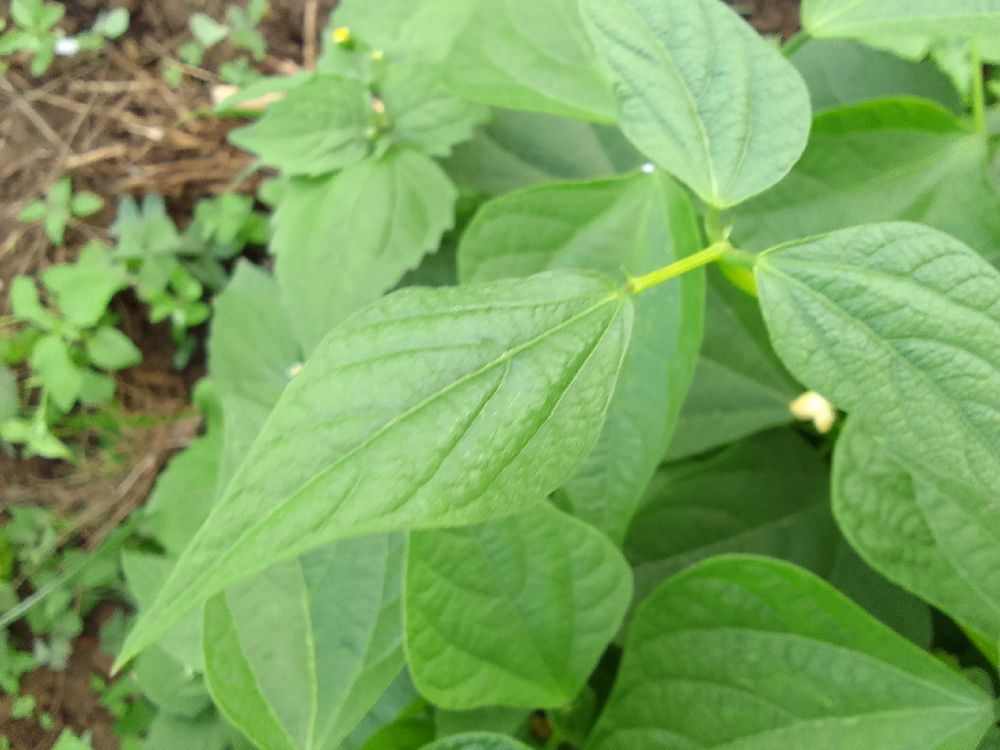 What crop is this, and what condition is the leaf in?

common bean, healthy
